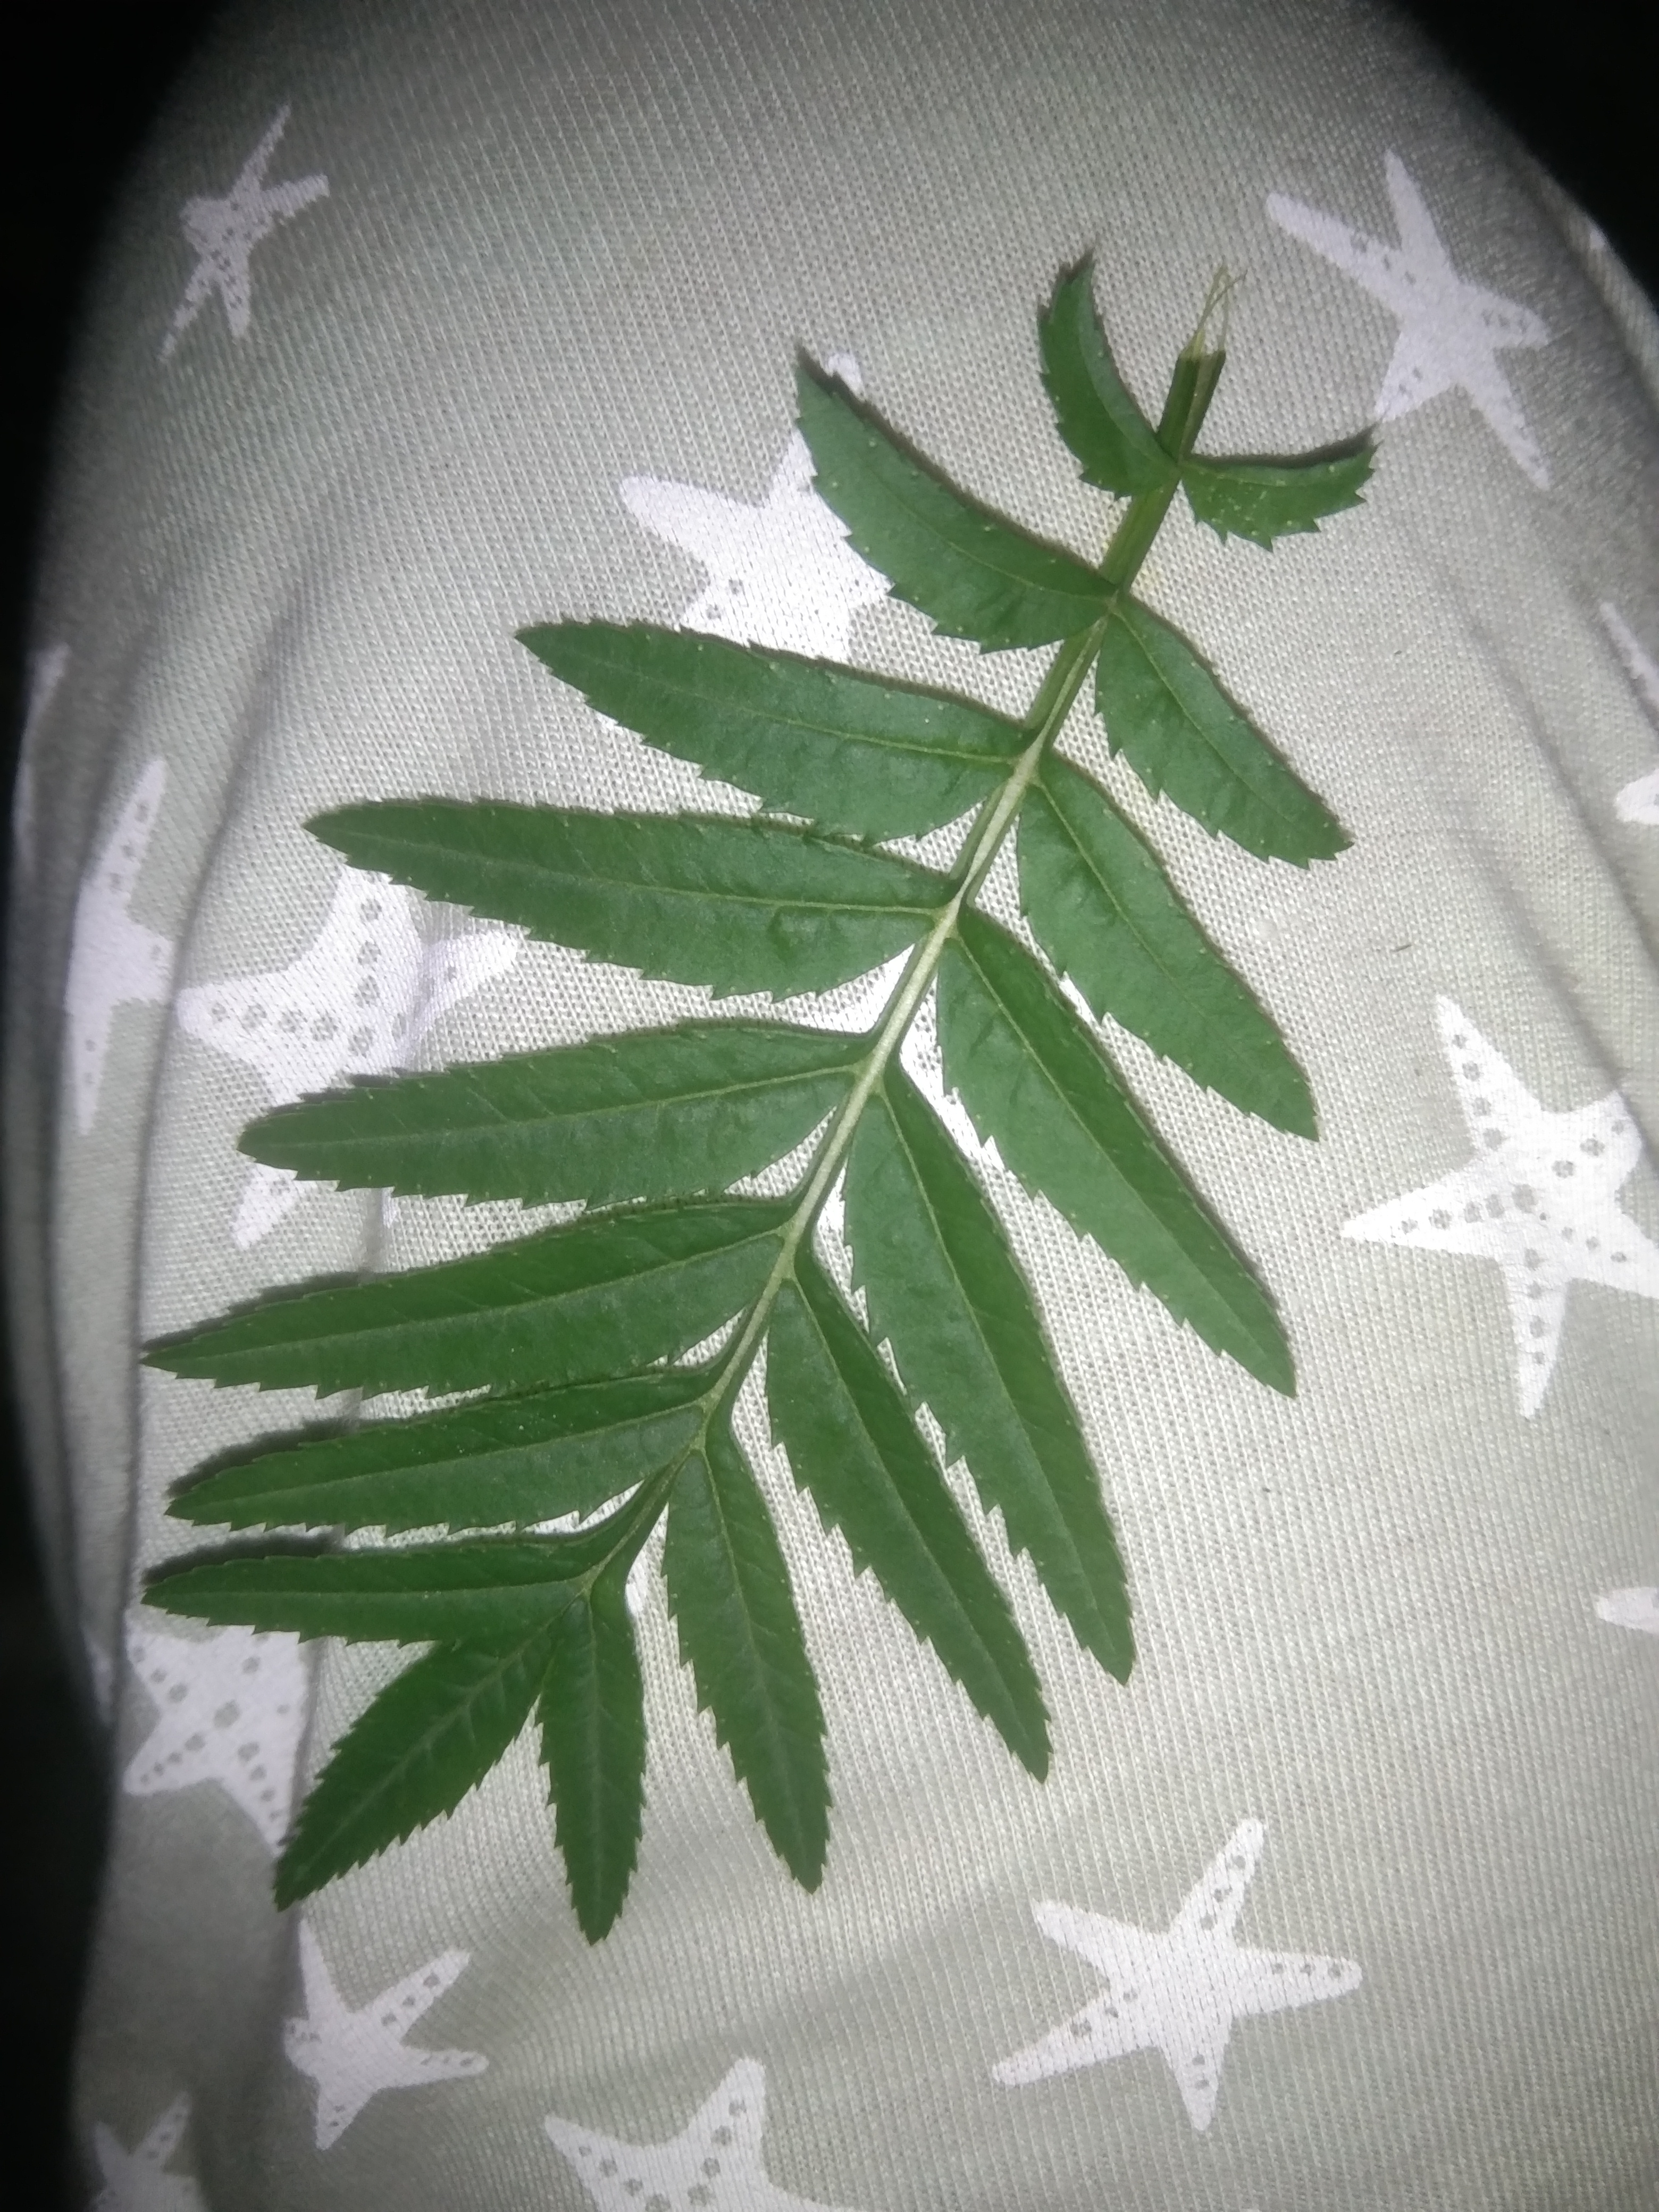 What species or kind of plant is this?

marigold
